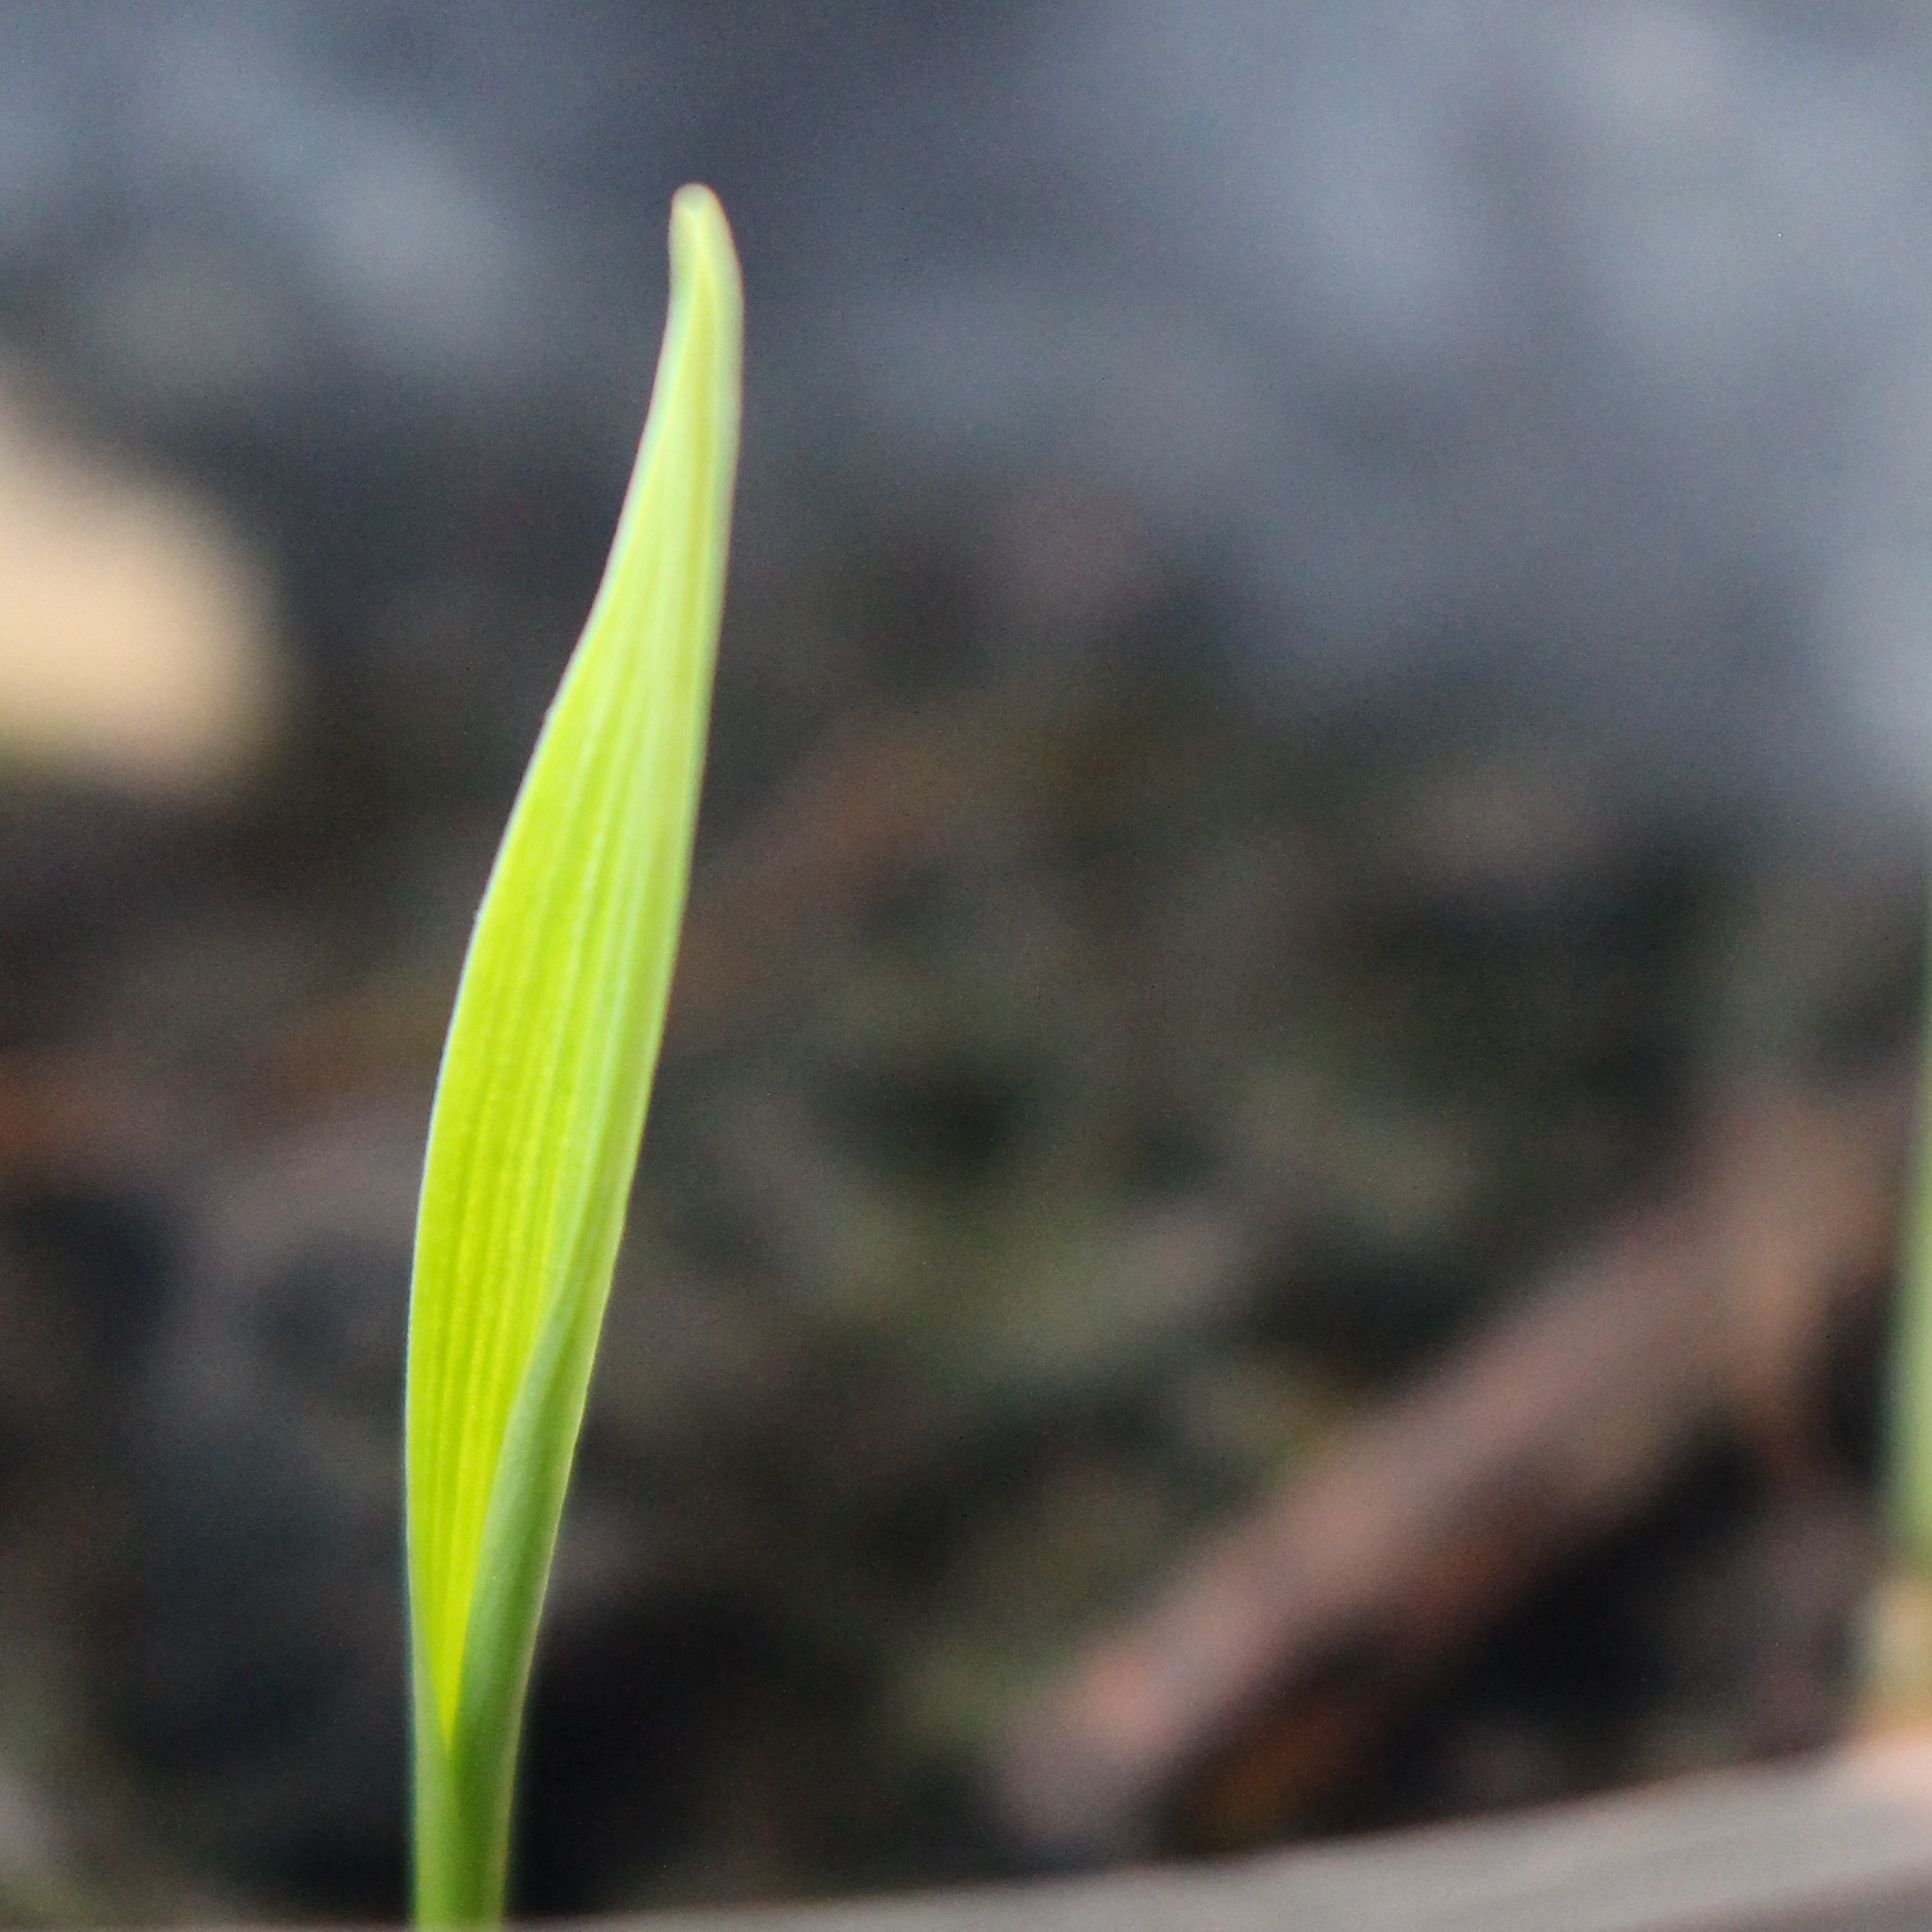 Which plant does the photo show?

Avena sterilis
